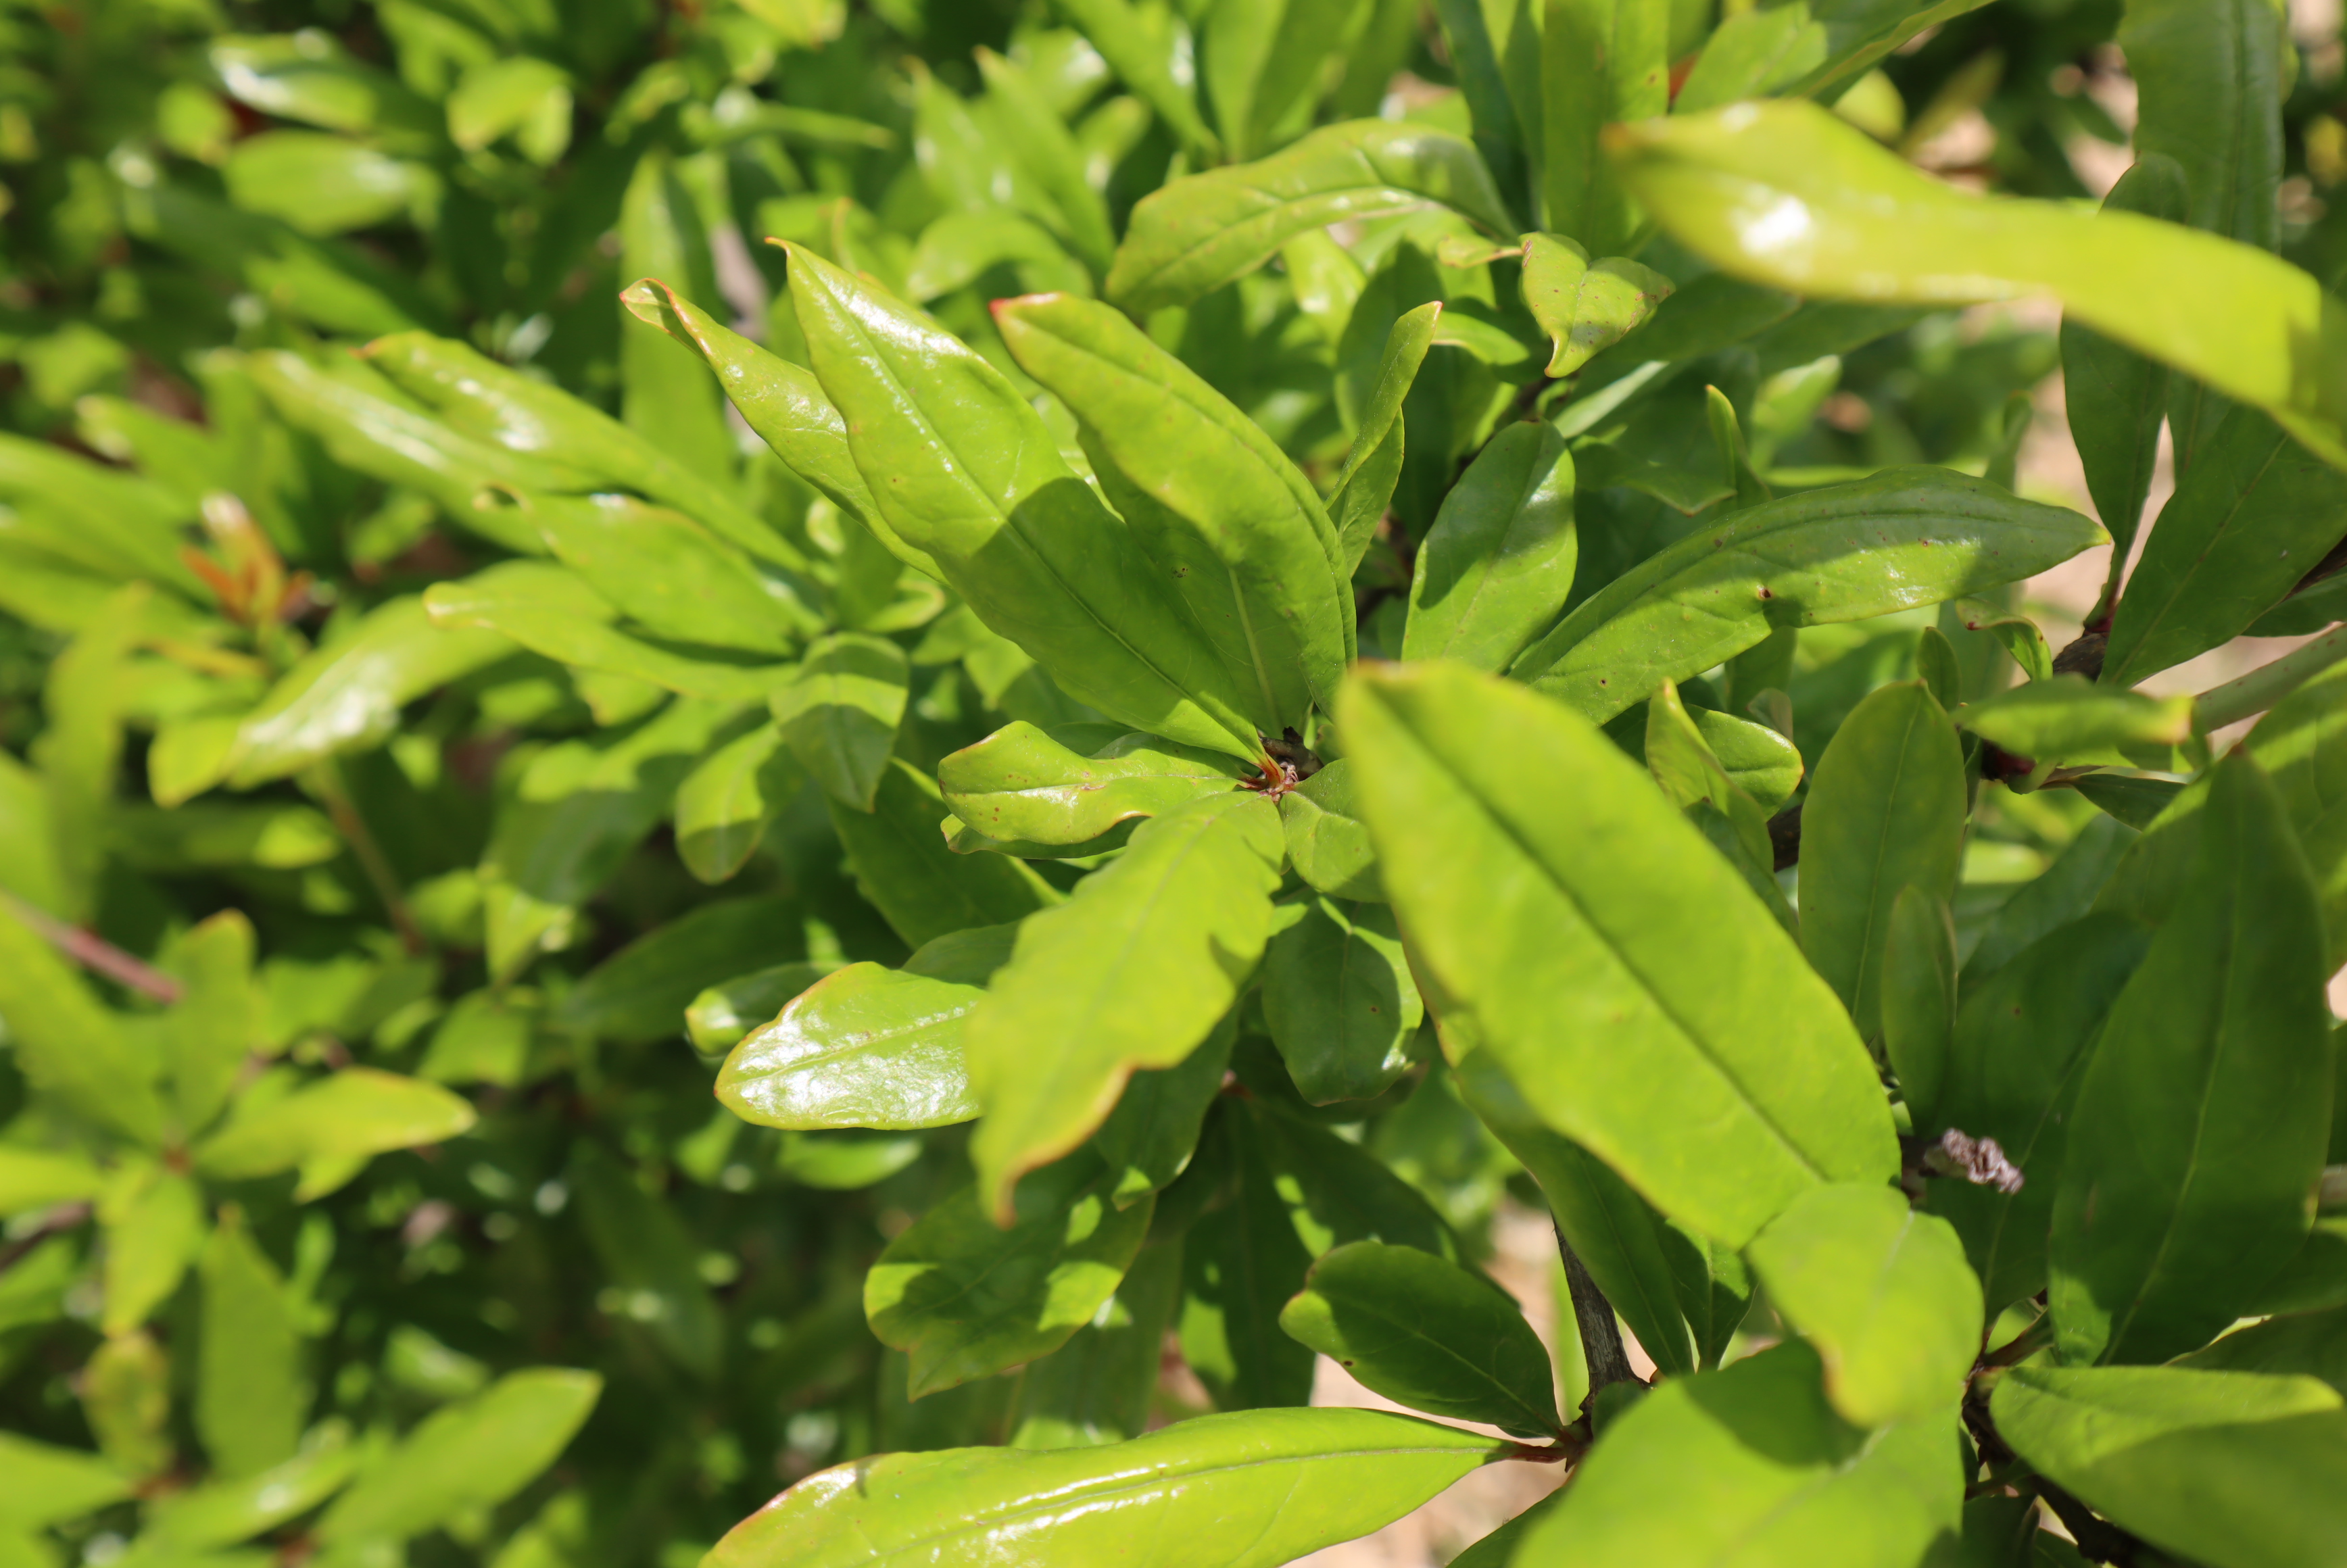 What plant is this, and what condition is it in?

pomegranate, aphids, coniella granati
